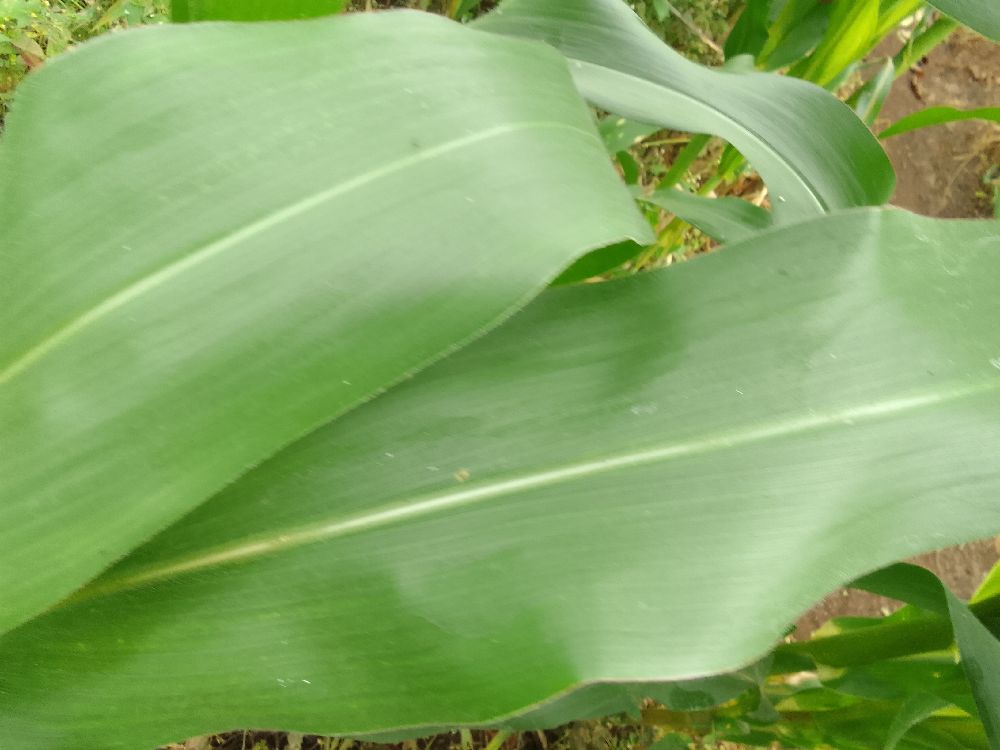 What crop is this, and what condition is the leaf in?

maize, healthy
